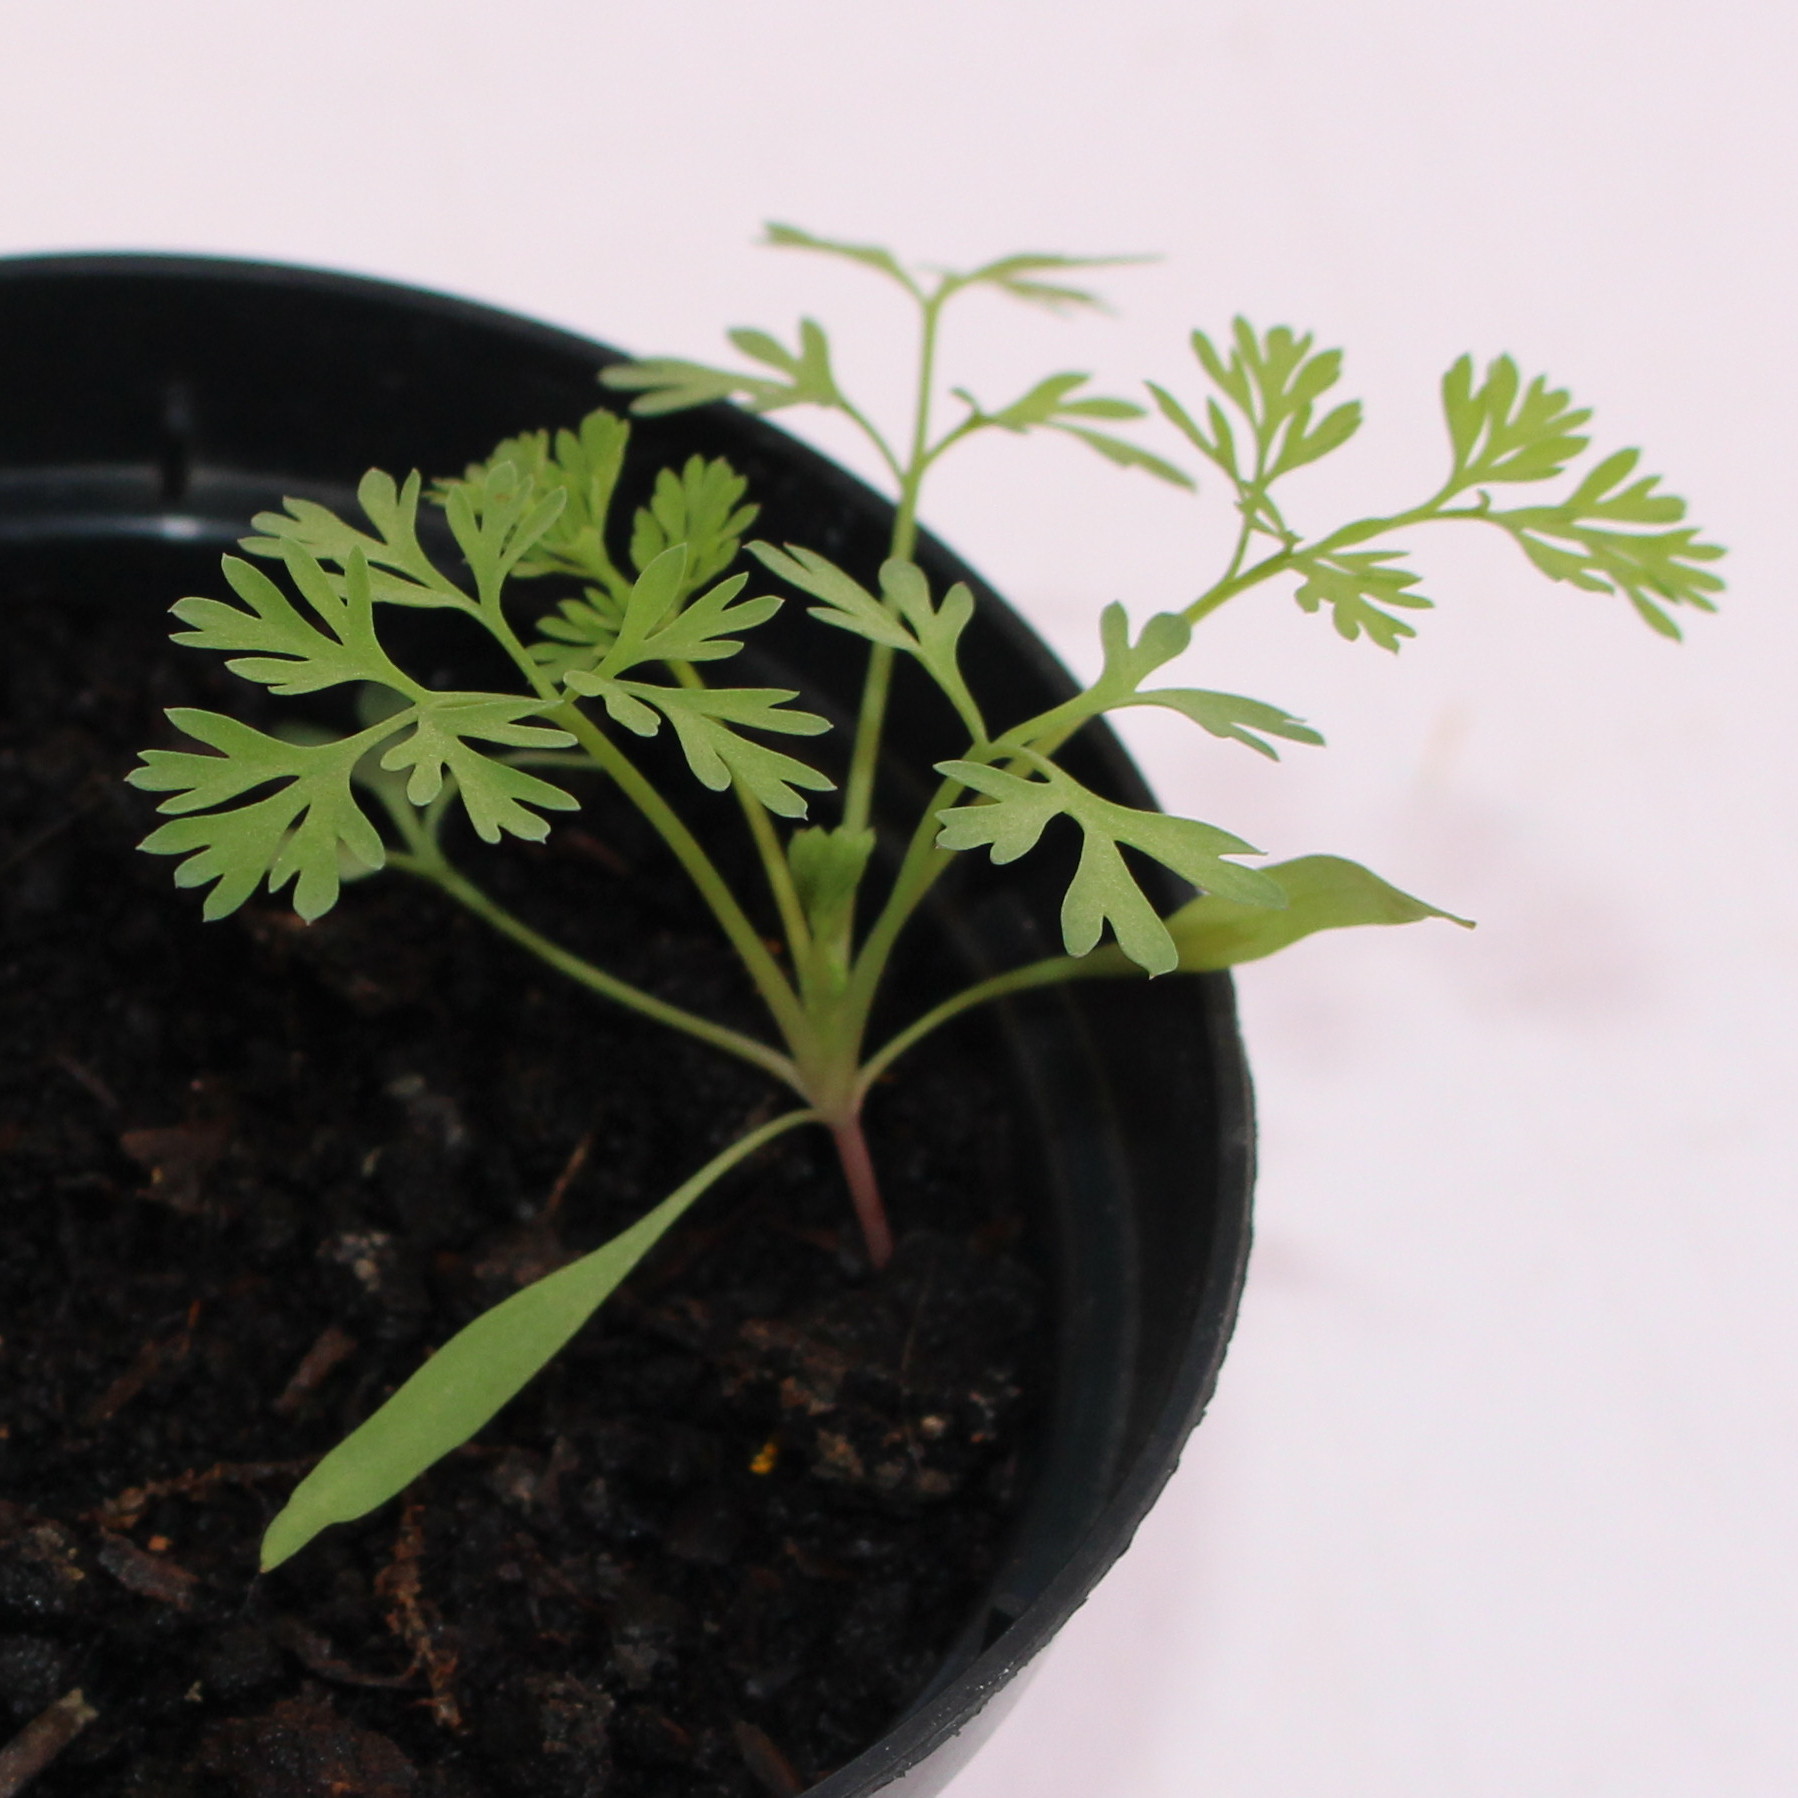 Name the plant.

Fumaria officinalis
